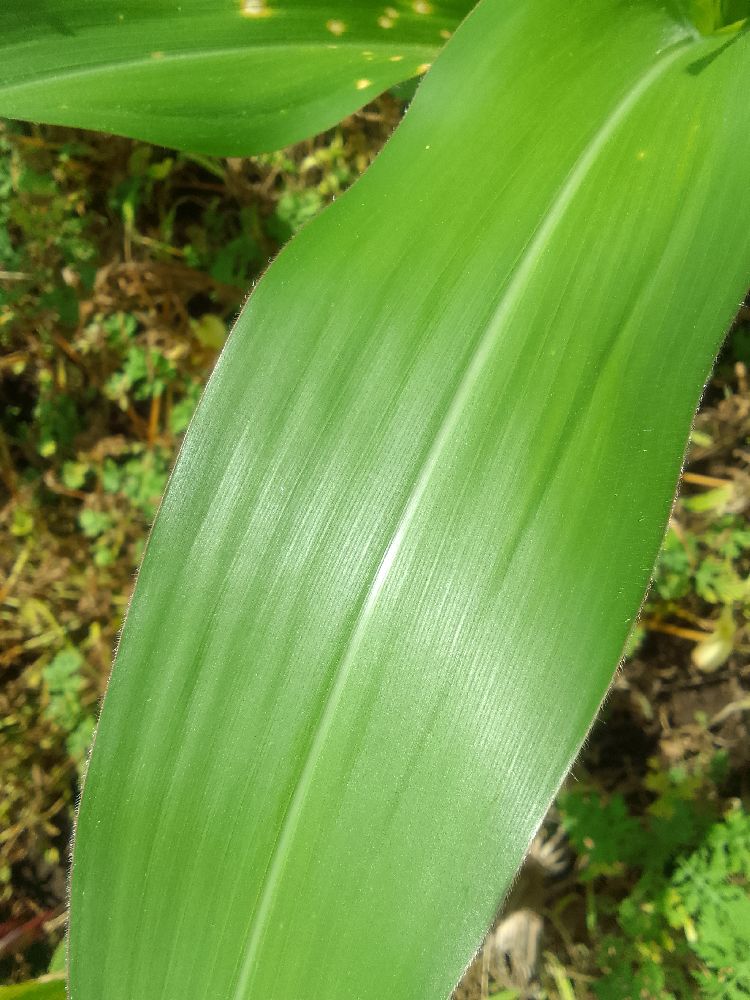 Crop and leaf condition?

maize, healthy
